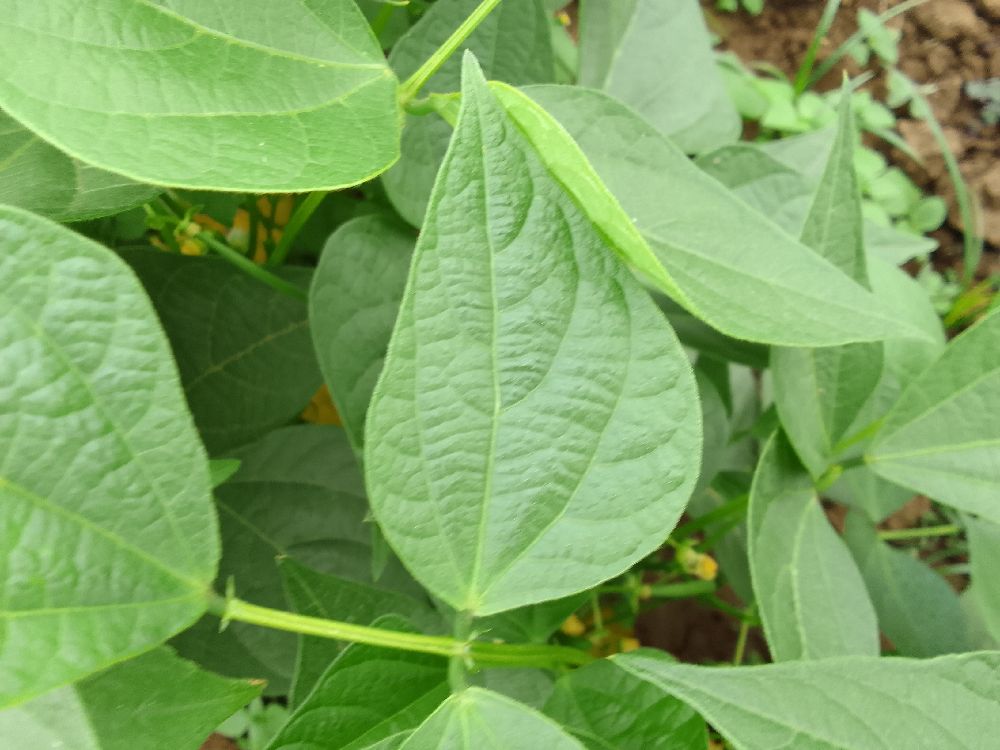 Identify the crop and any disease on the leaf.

common bean, healthy
